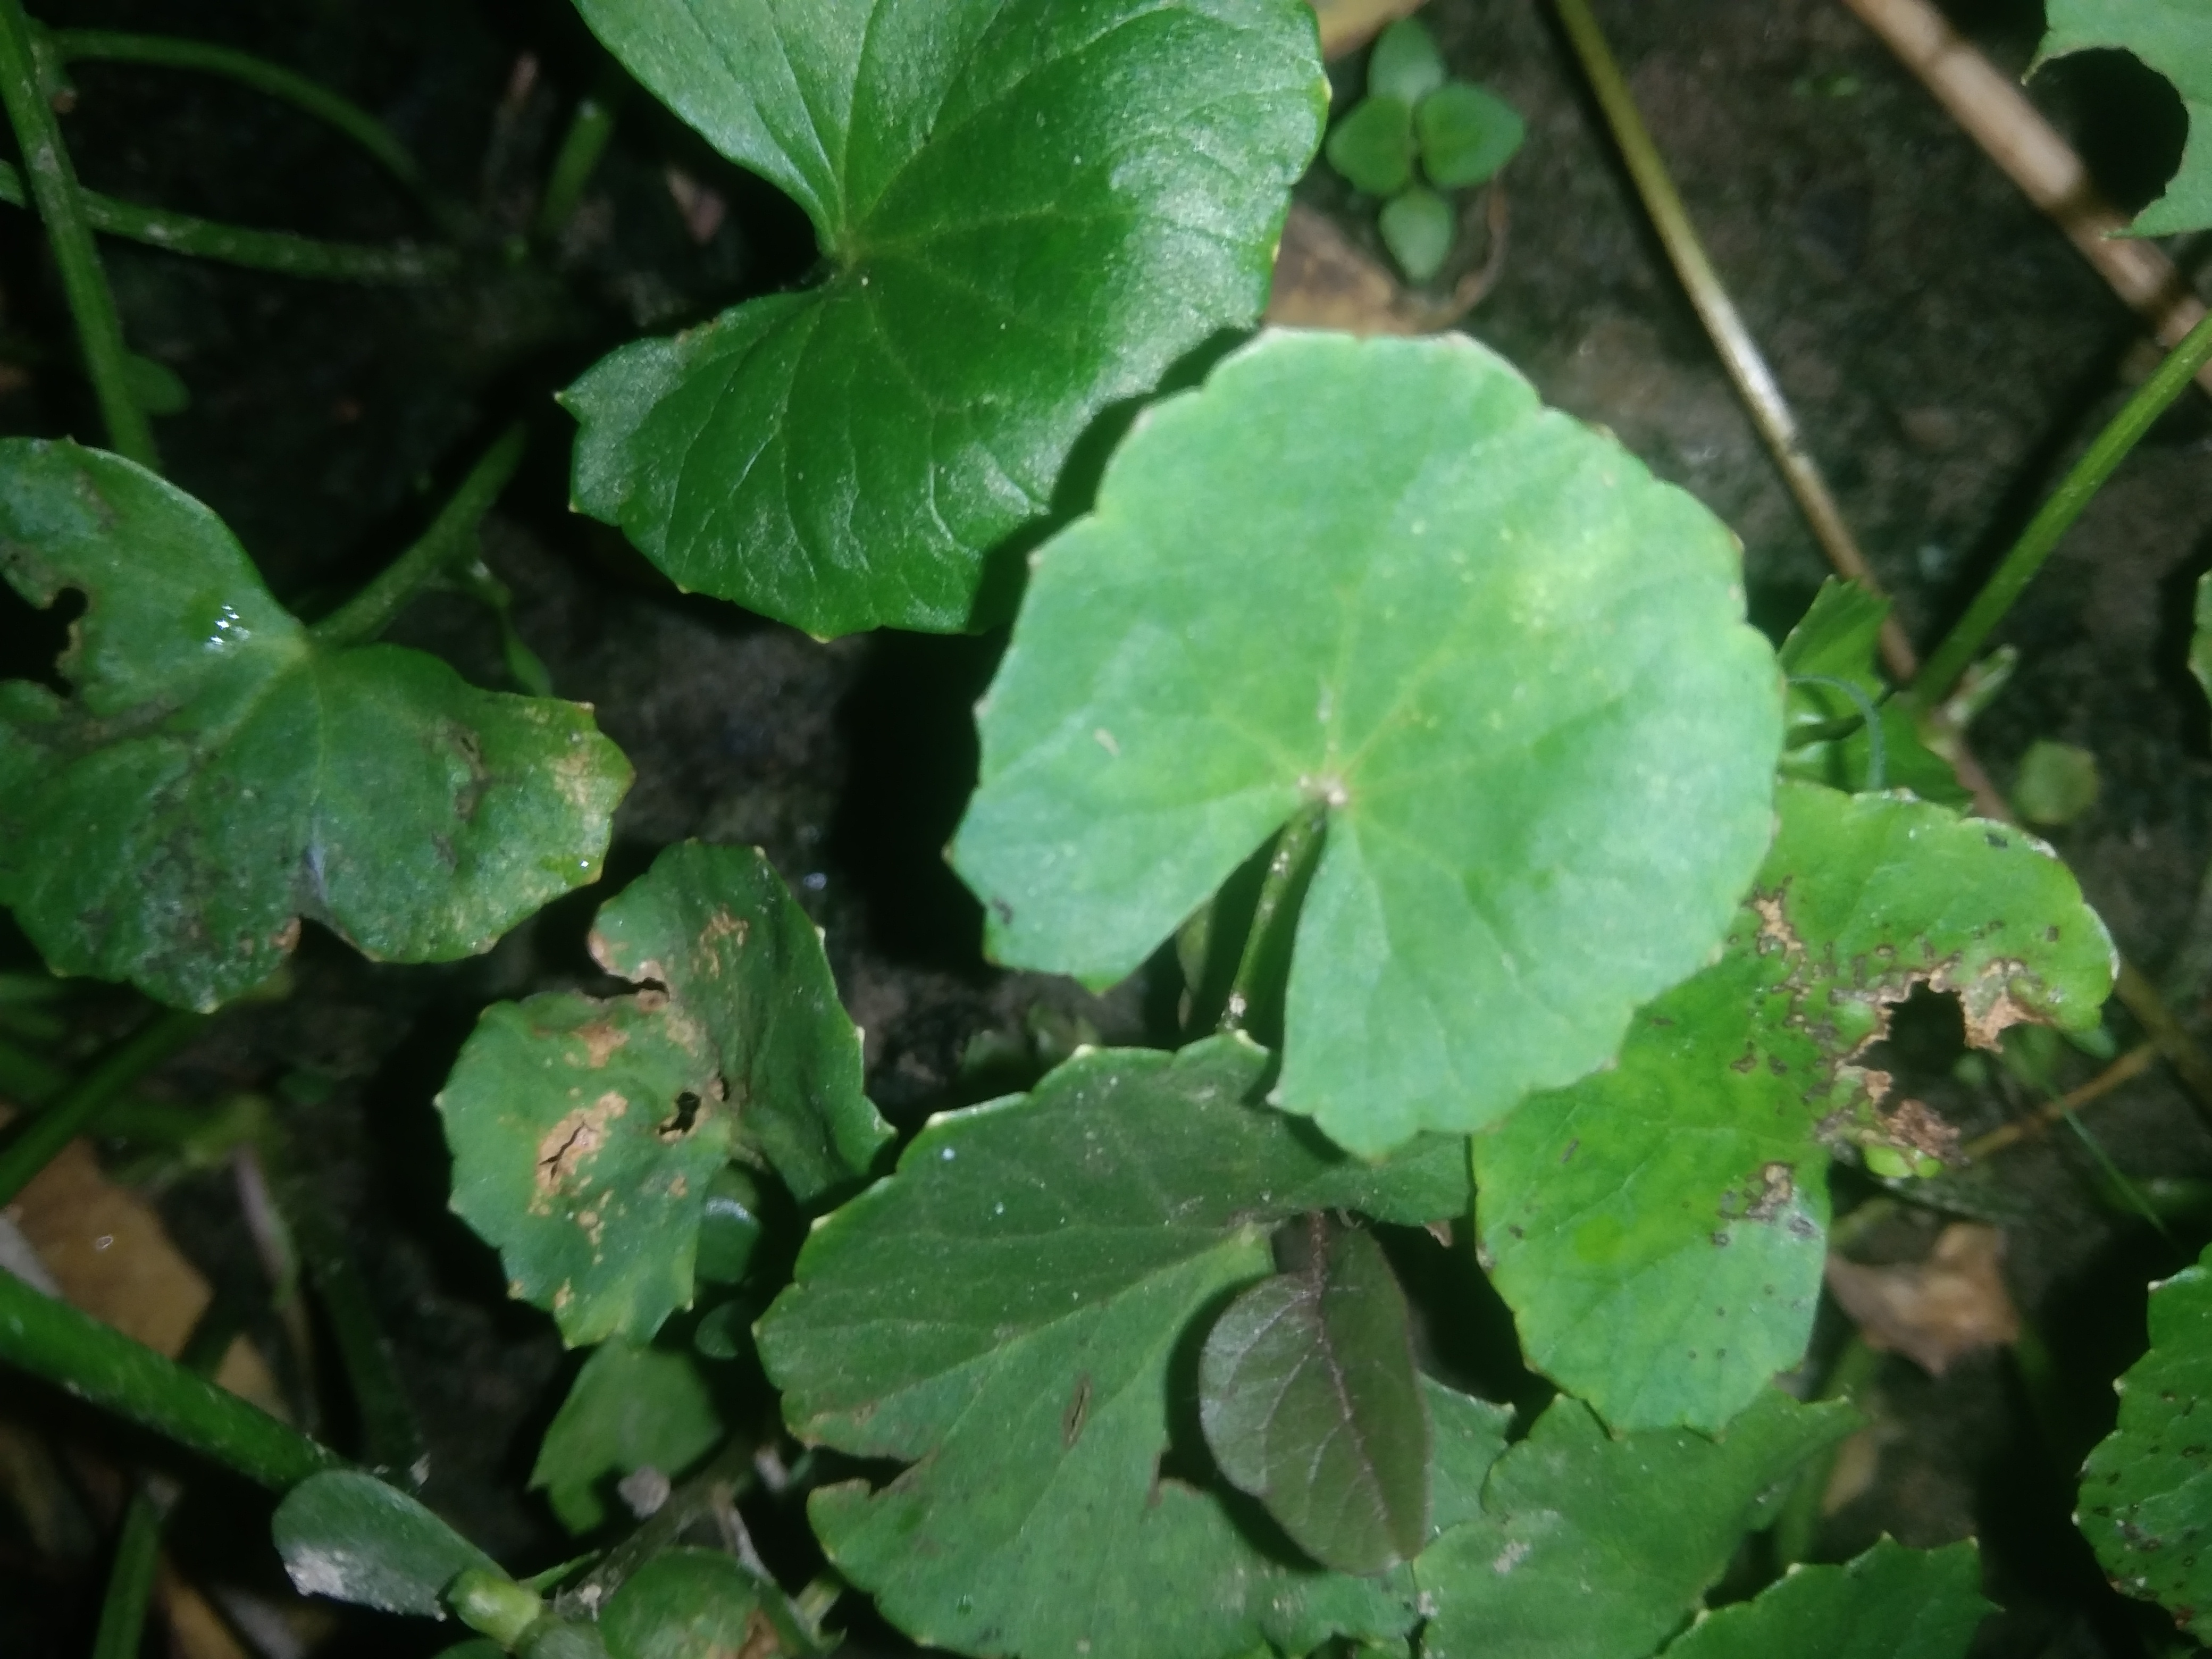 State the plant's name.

thankuni
